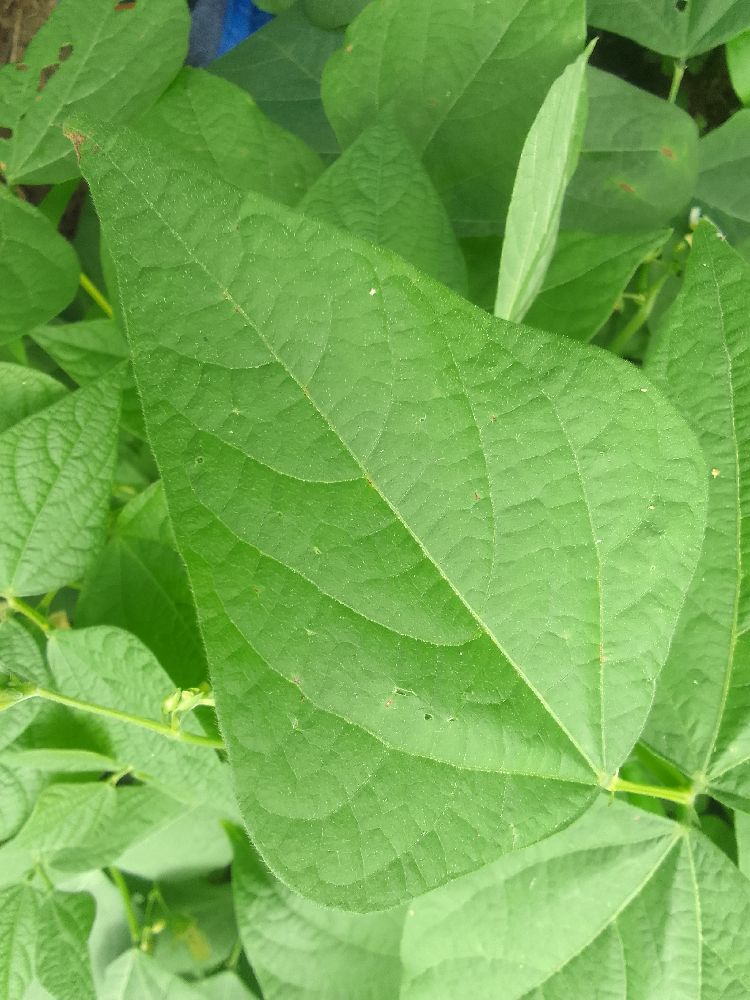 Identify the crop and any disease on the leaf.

common bean, healthy
